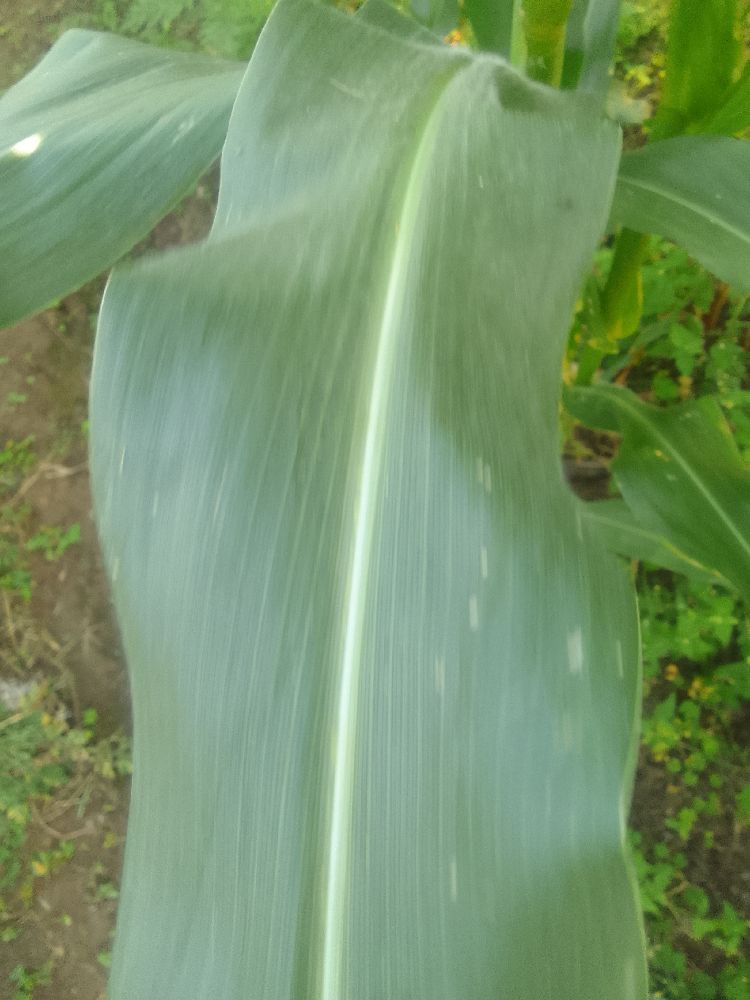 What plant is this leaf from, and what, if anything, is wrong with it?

maize, healthy
